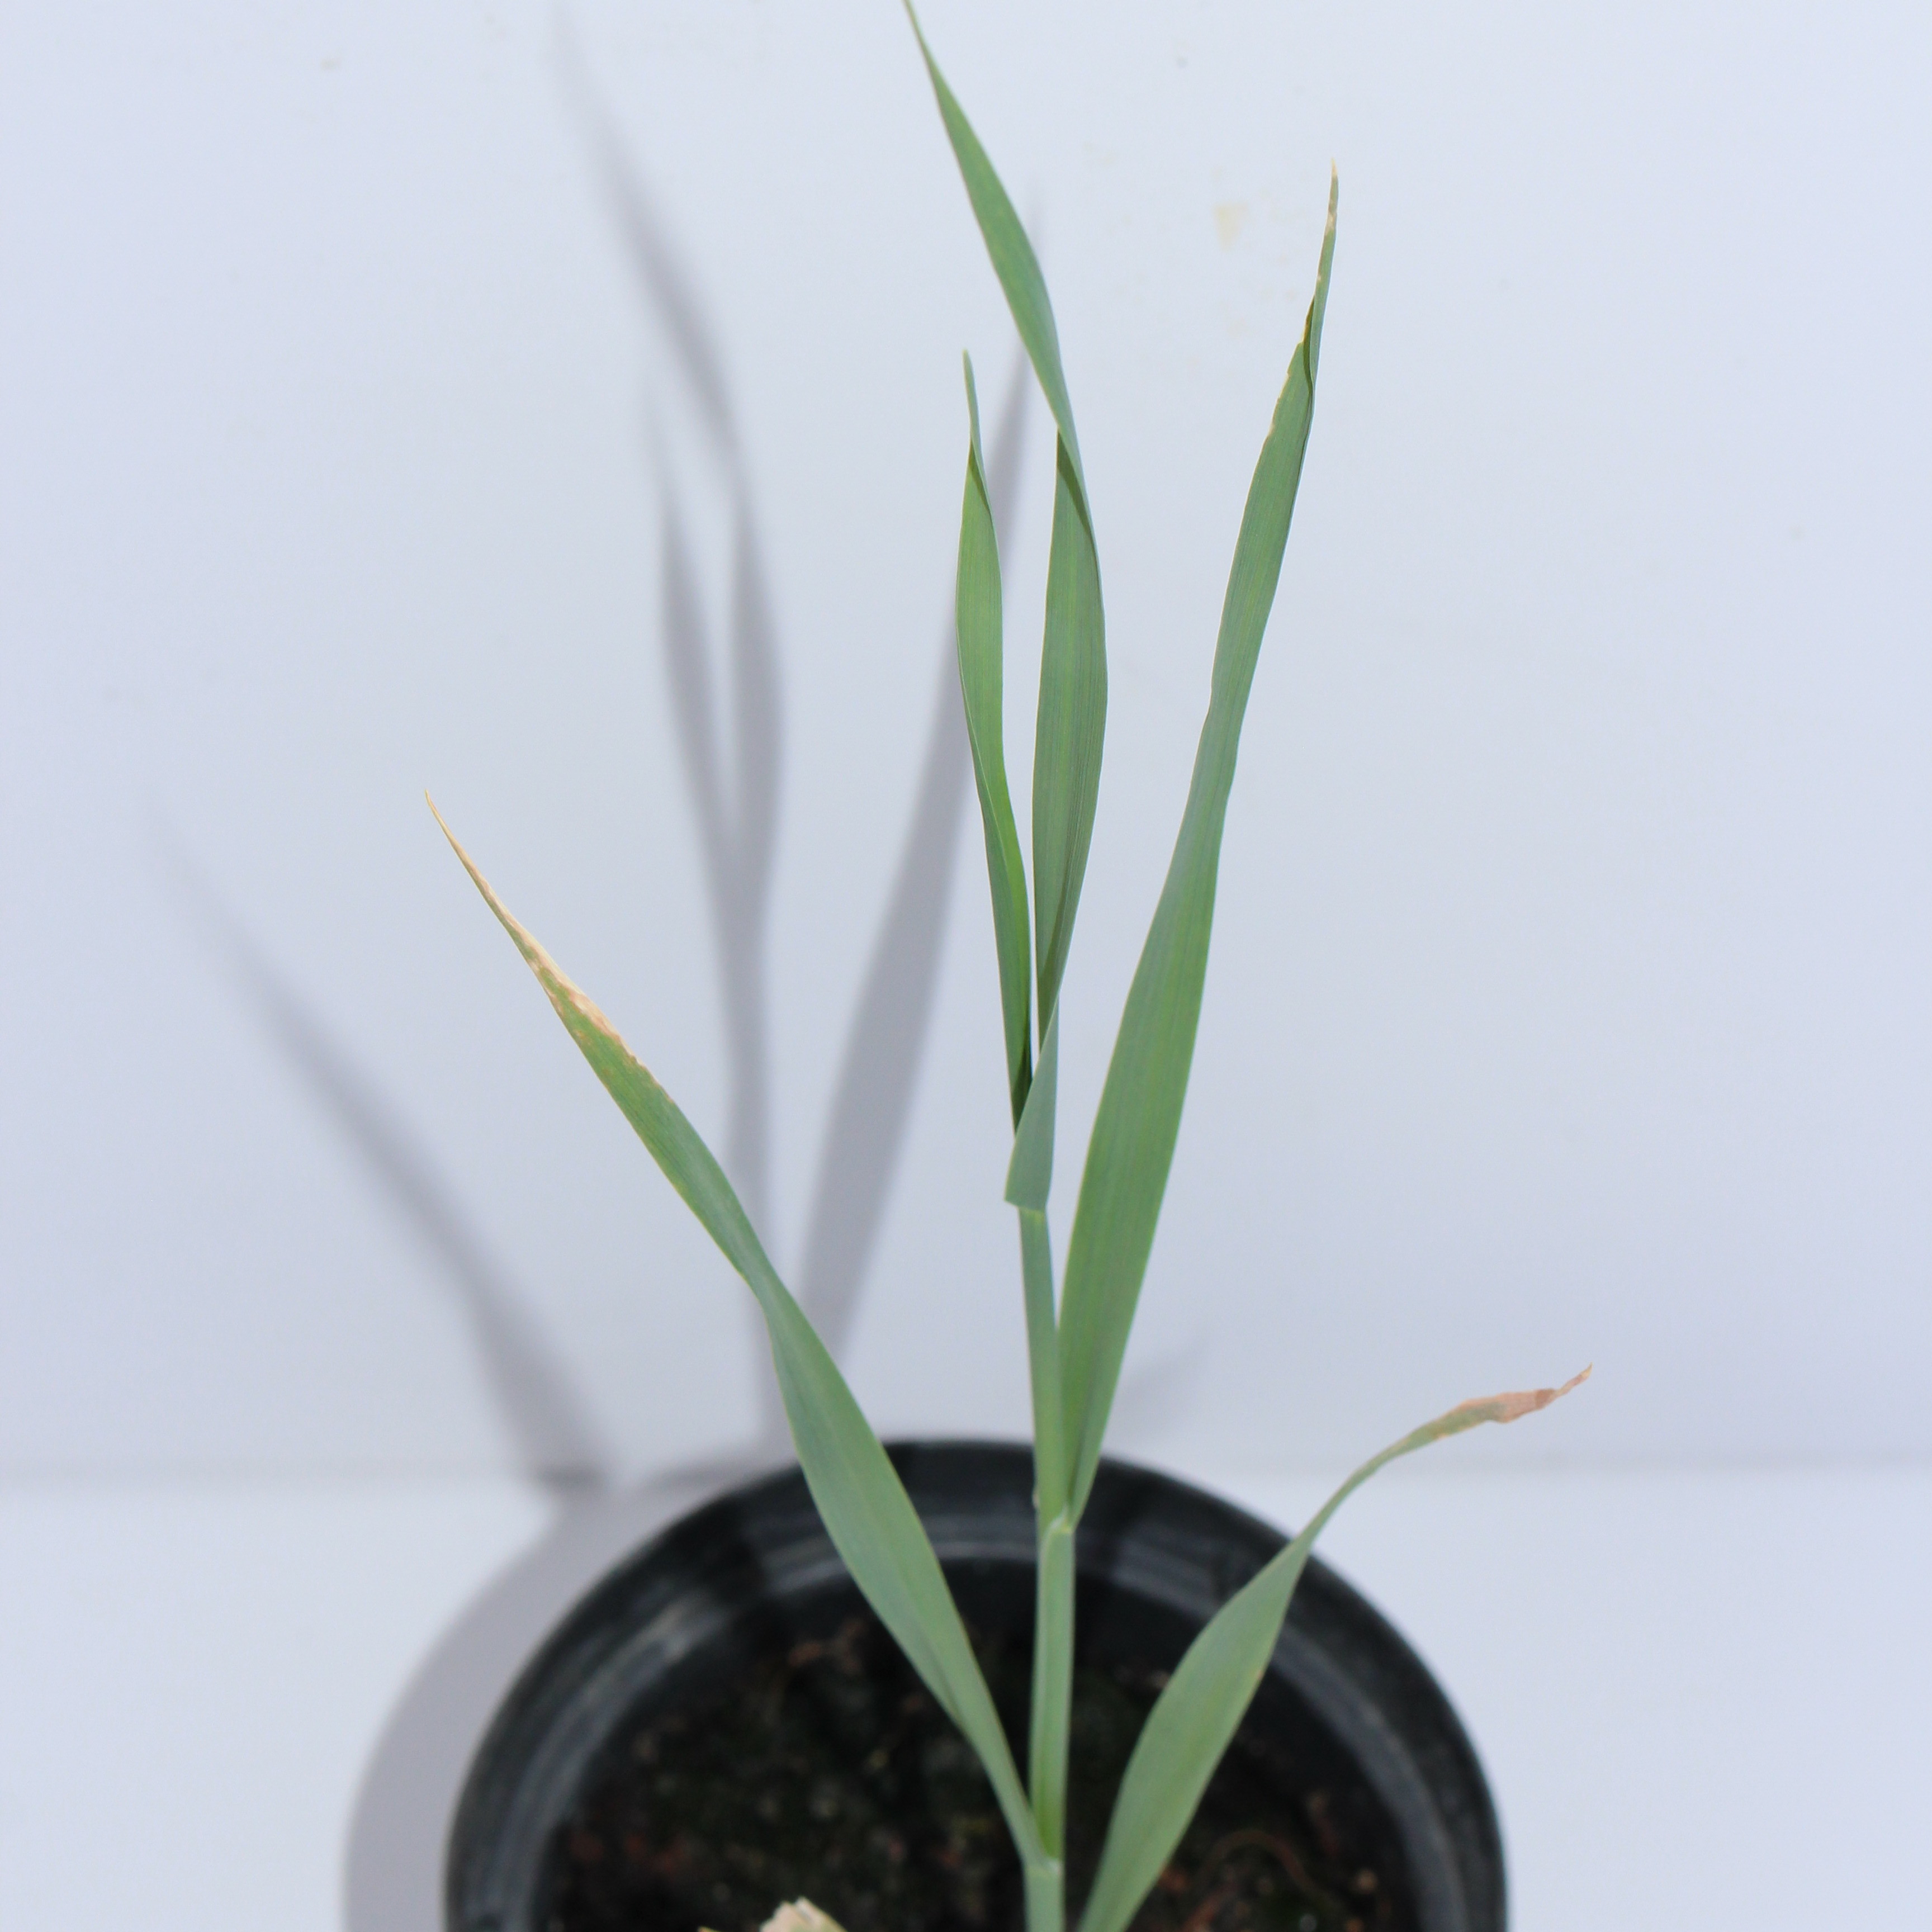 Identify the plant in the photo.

Avena sterilis
